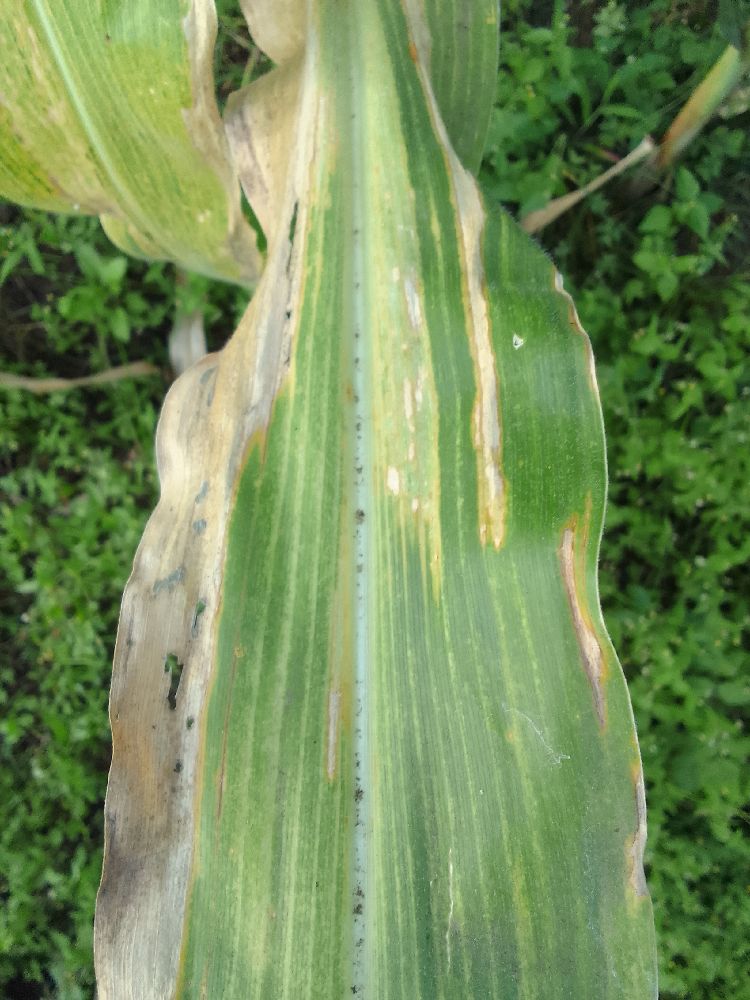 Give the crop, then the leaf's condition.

maize, maize lethal necrosis
